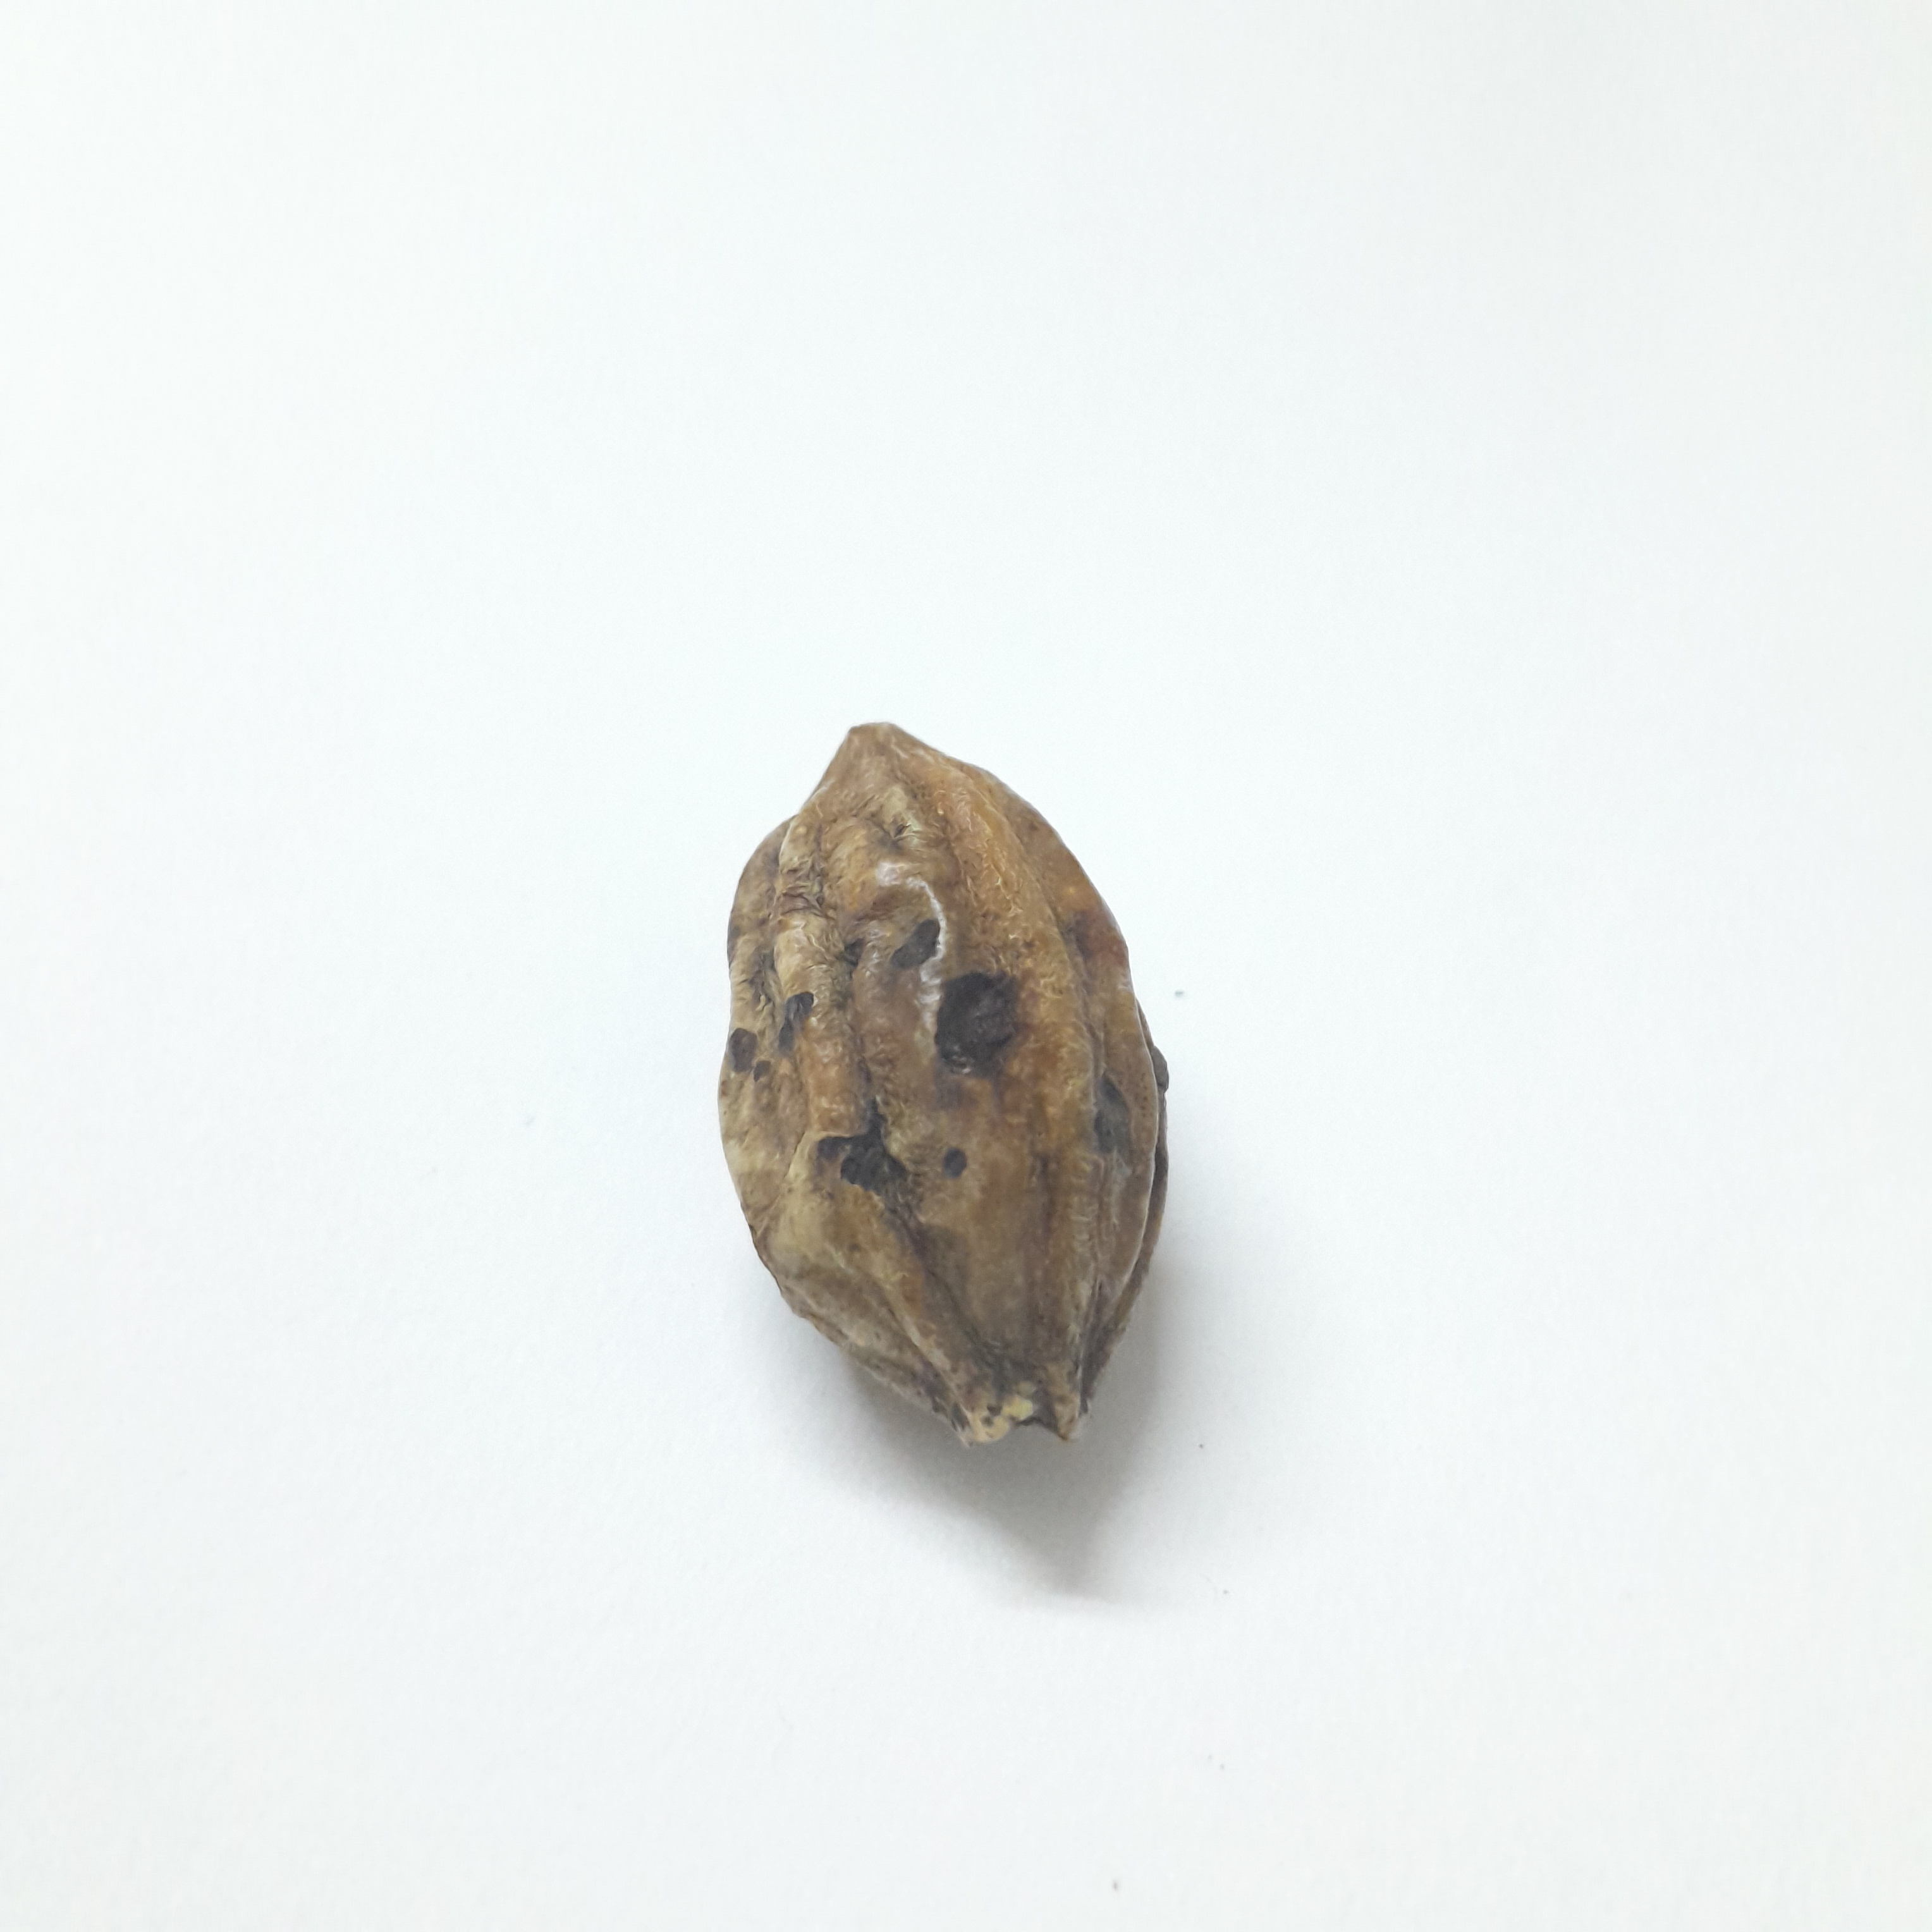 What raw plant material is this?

hirdaa
